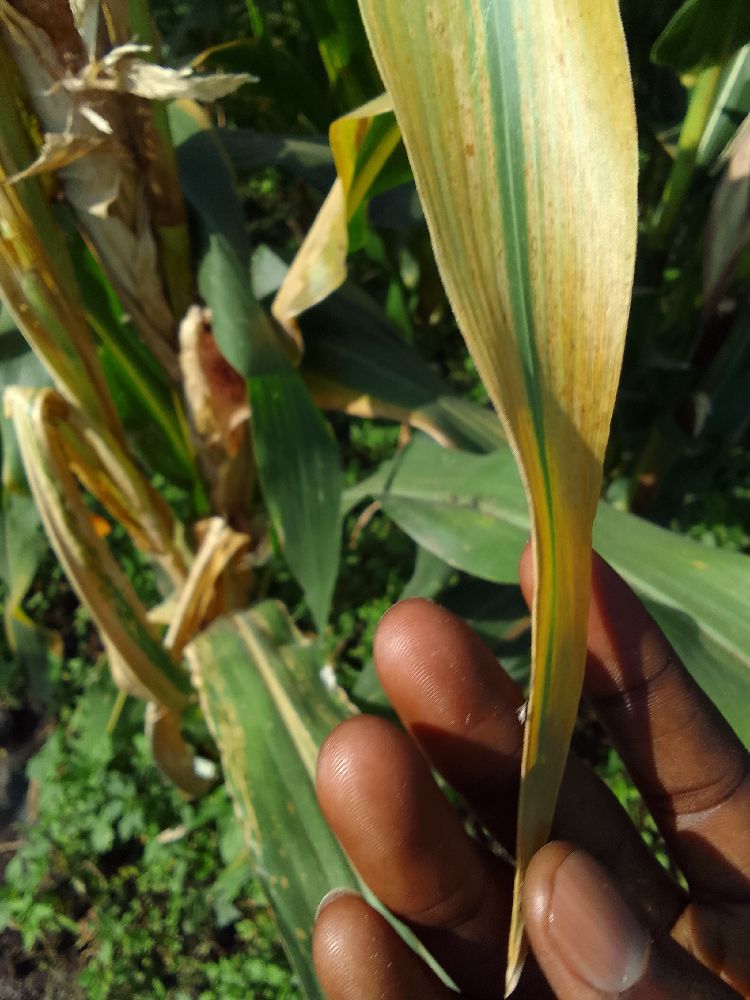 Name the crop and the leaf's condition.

maize, maize lethal necrosis
